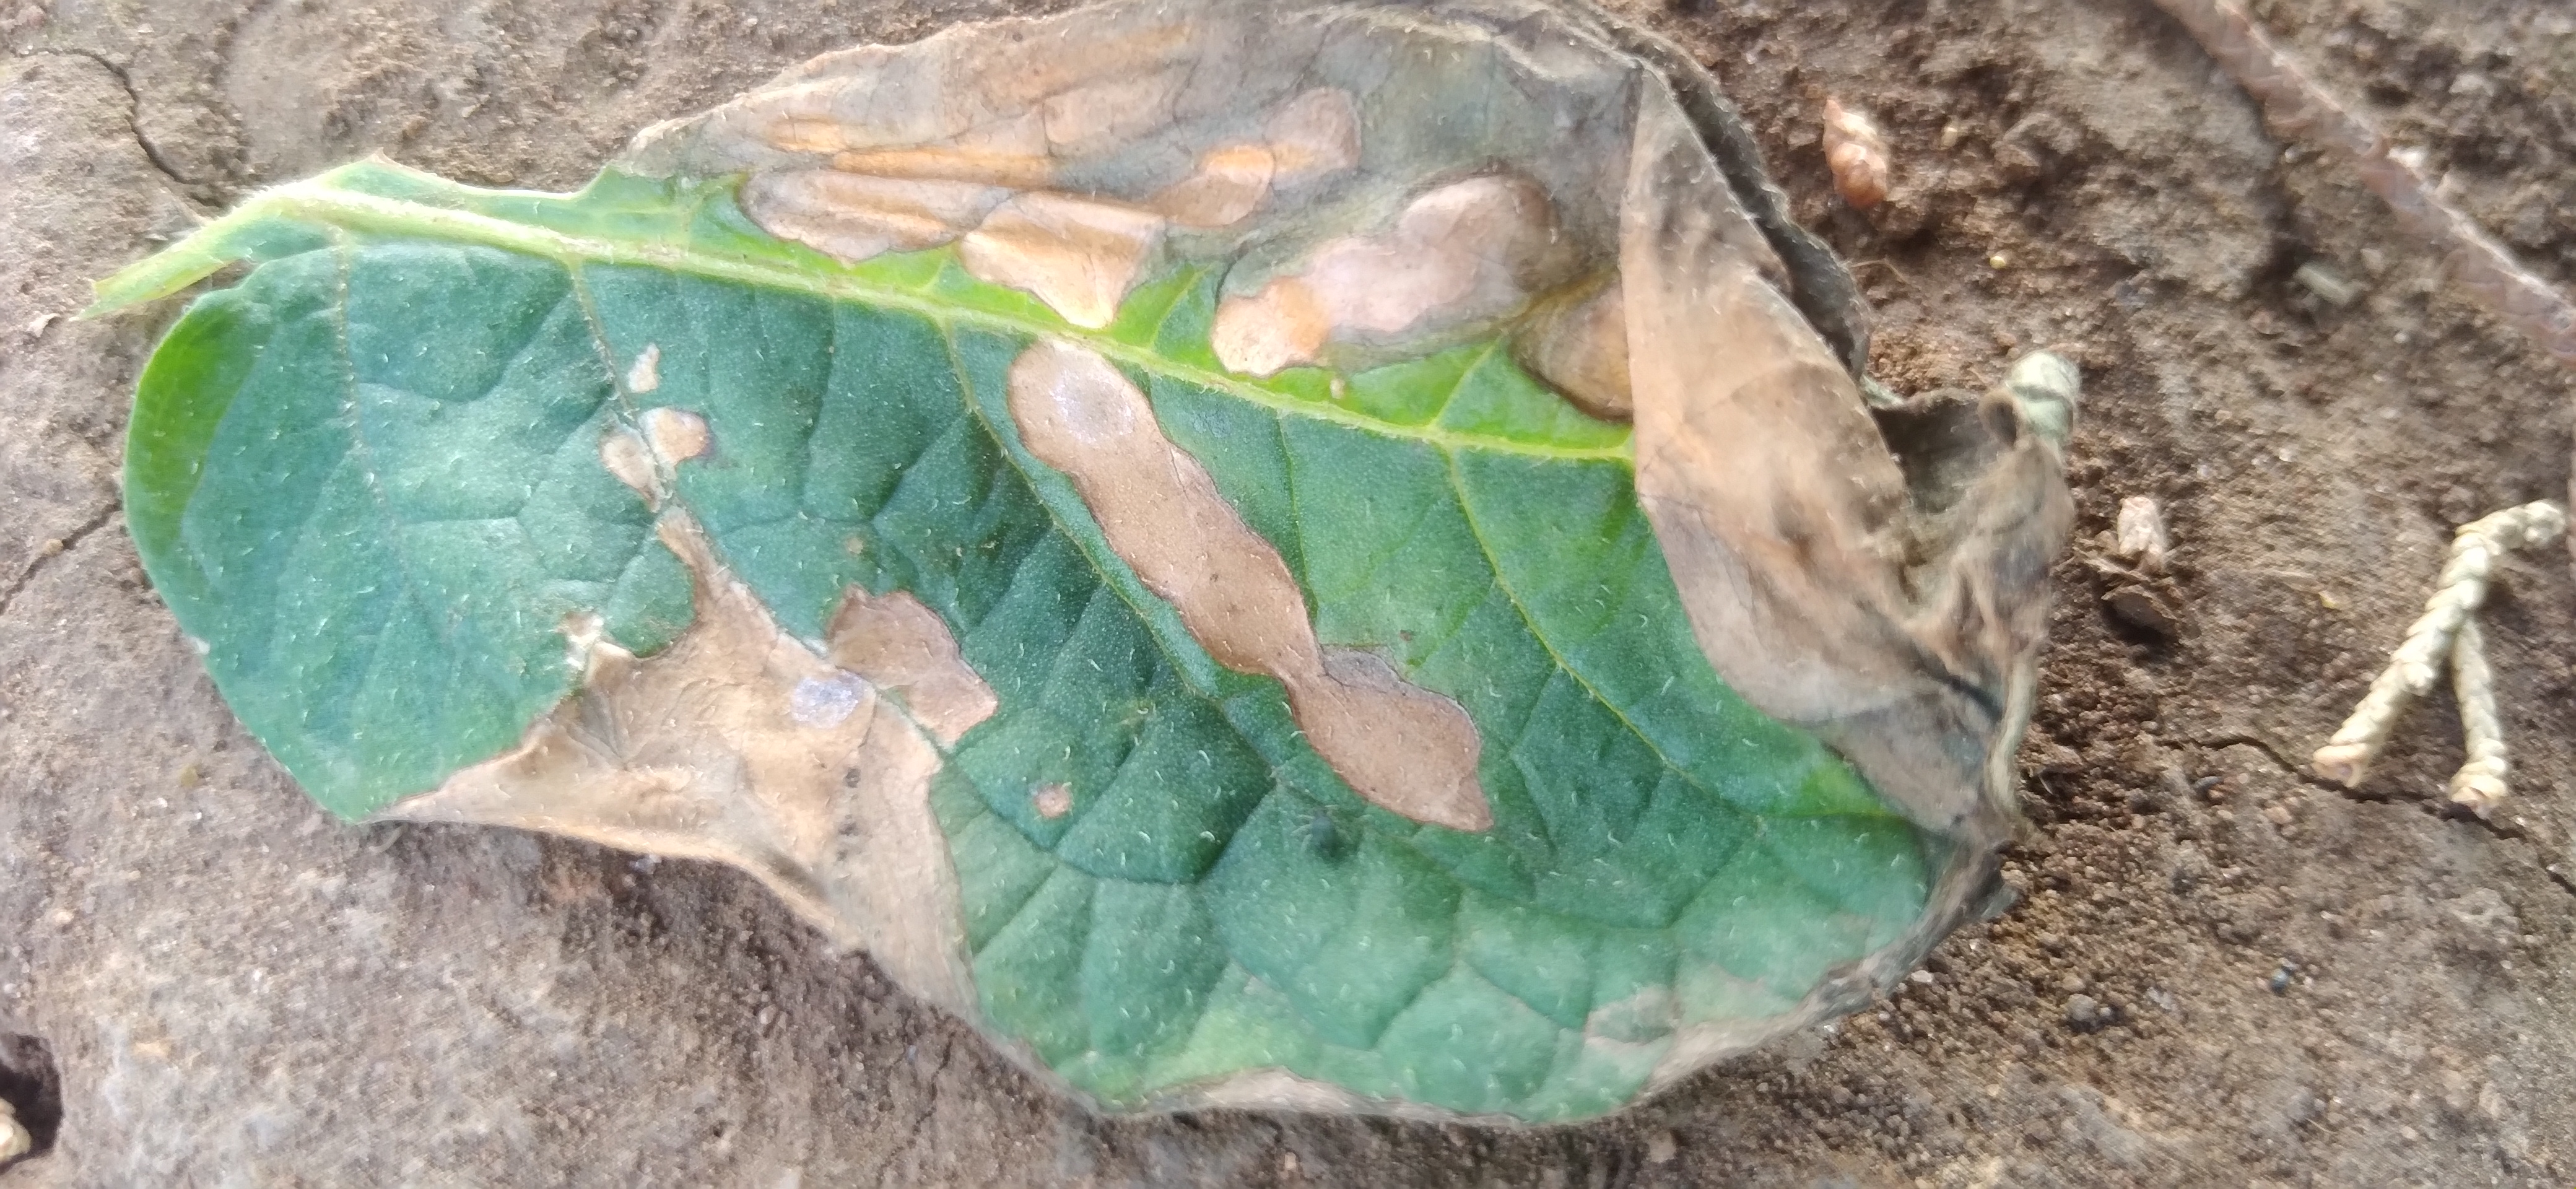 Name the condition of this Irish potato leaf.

early blight
